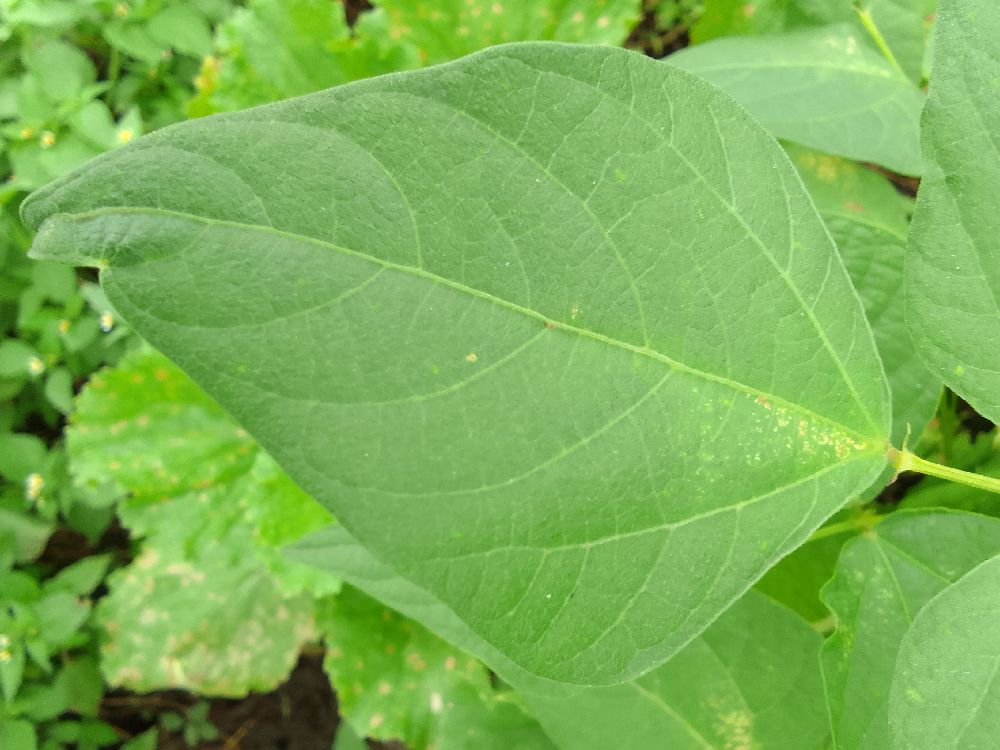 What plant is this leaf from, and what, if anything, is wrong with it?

common bean, healthy
